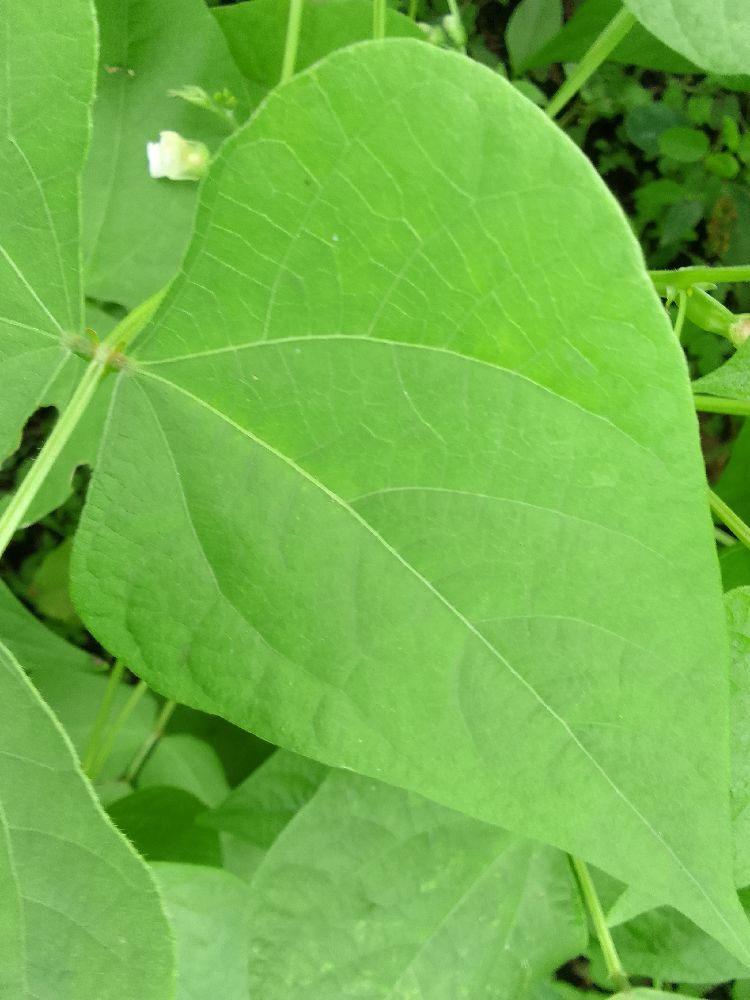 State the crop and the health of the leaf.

common bean, healthy
